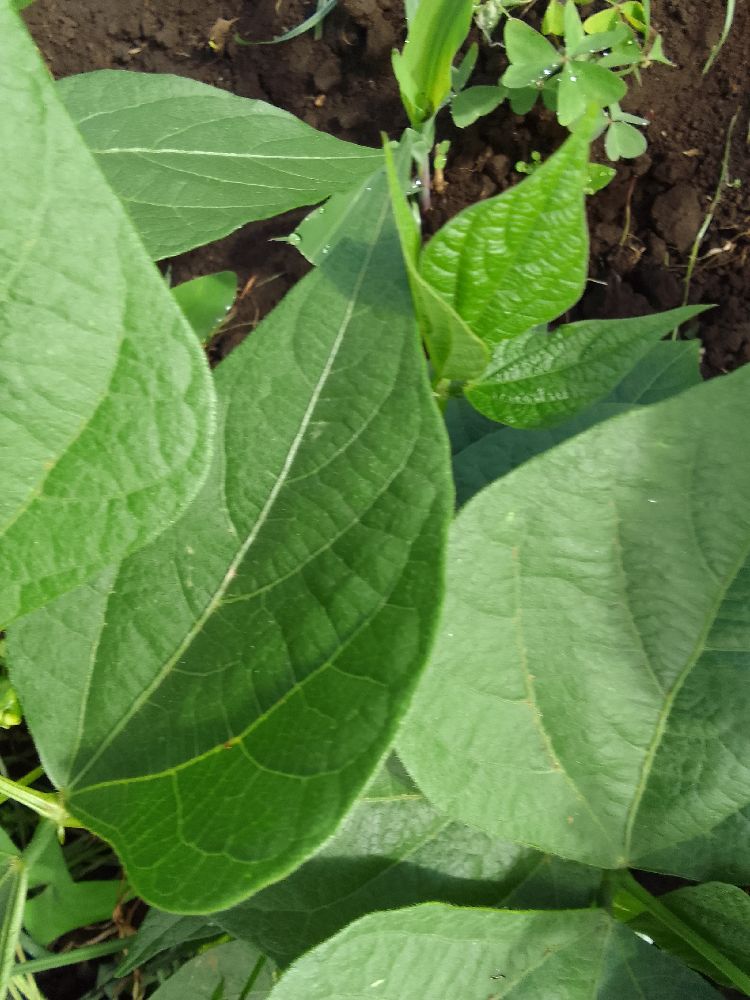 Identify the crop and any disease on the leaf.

common bean, healthy
